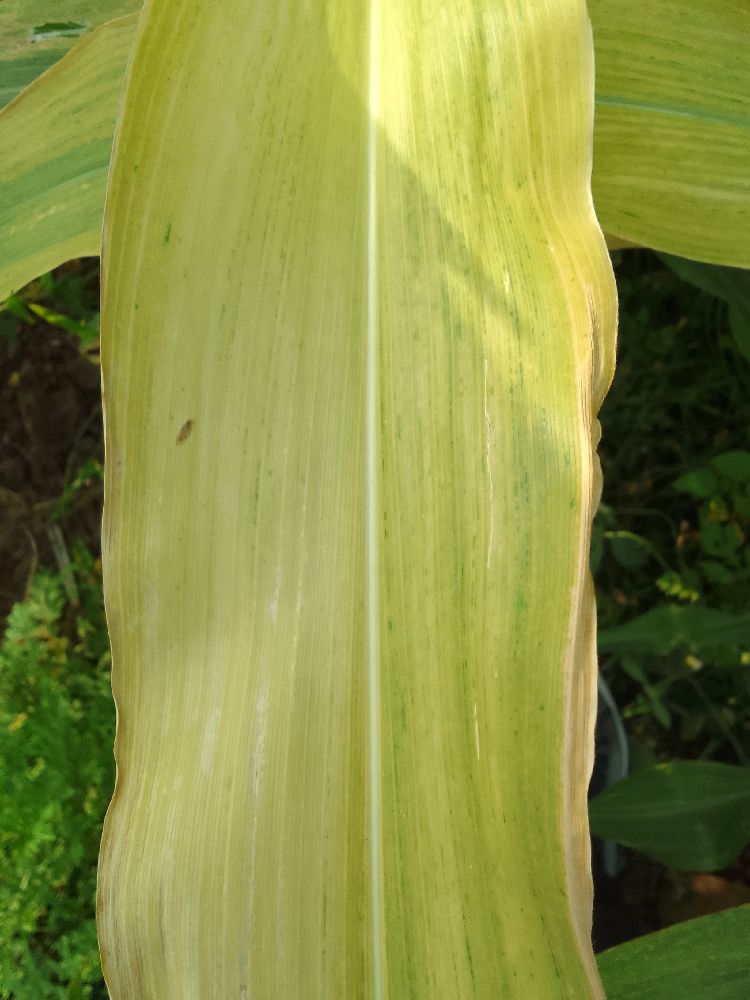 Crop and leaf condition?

maize, maize lethal necrosis
